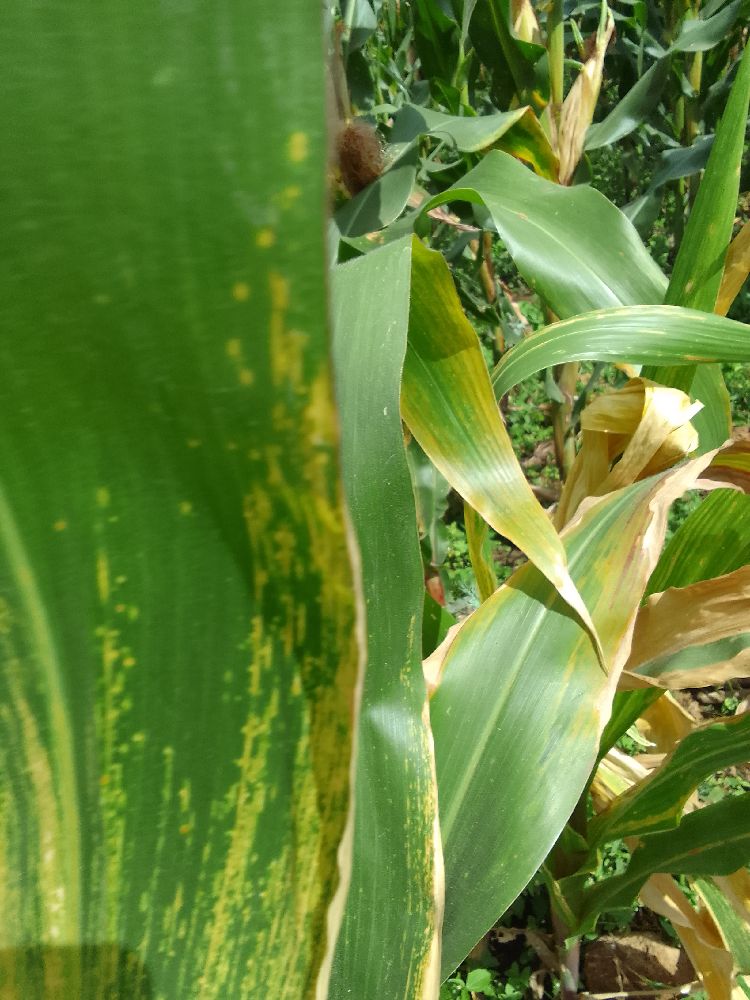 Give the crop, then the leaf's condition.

maize, maize lethal necrosis
